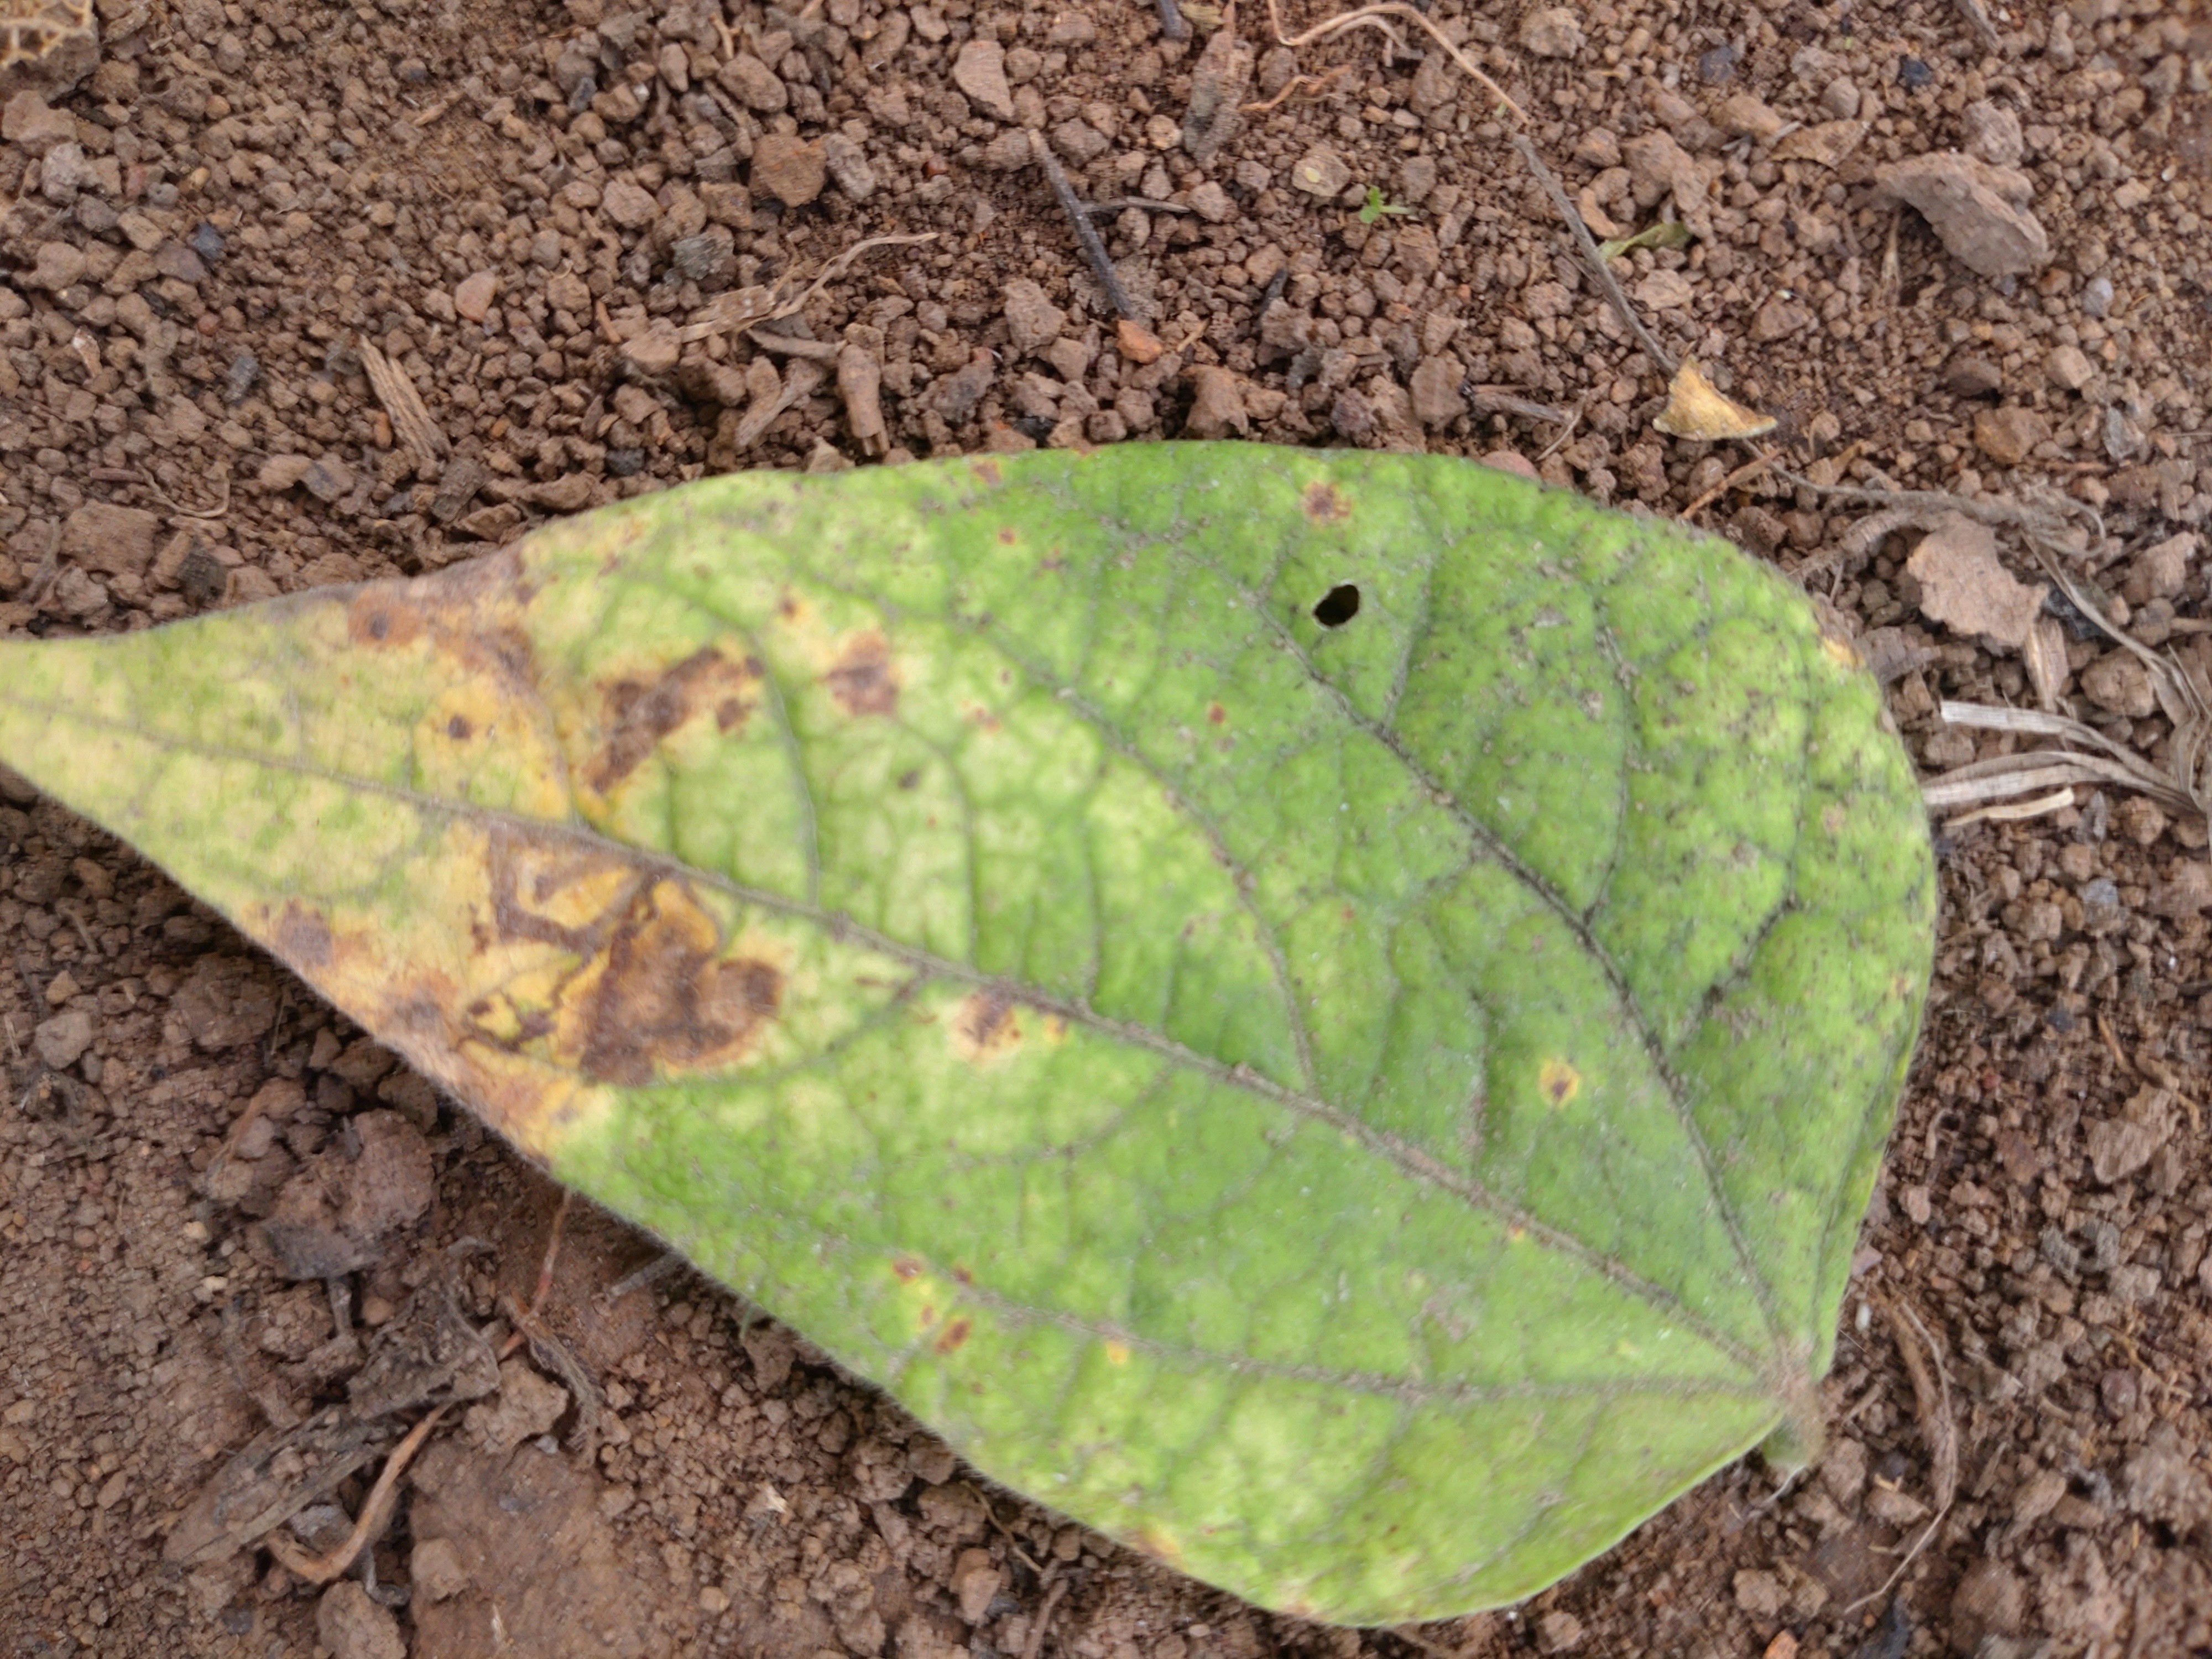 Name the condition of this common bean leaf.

anthracnose
